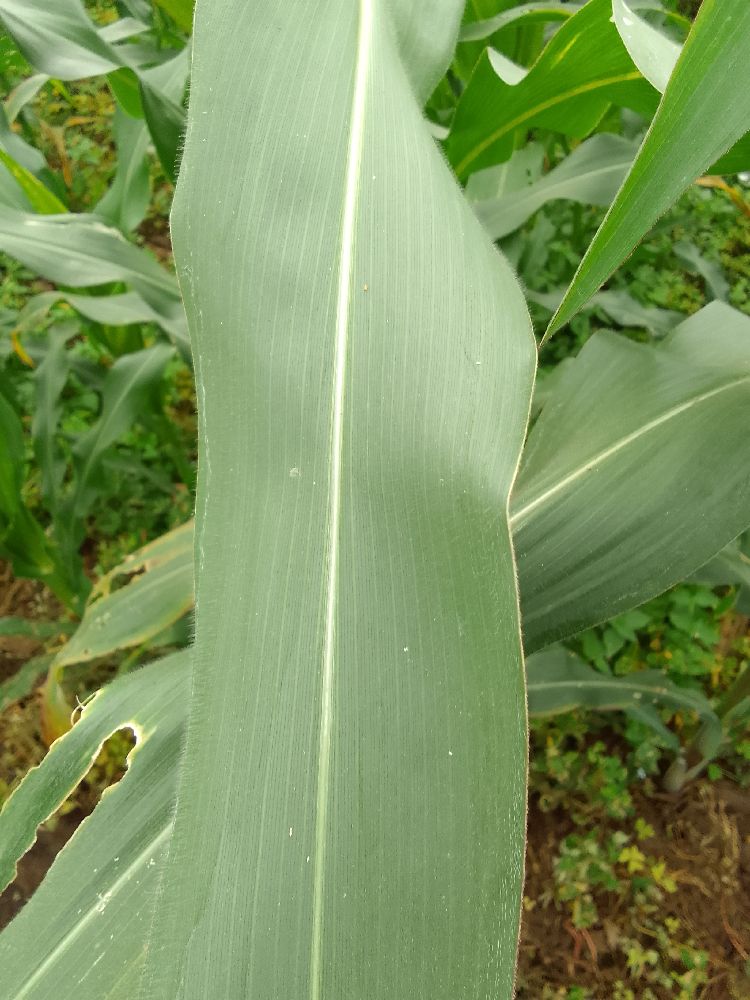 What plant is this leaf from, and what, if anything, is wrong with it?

maize, healthy
